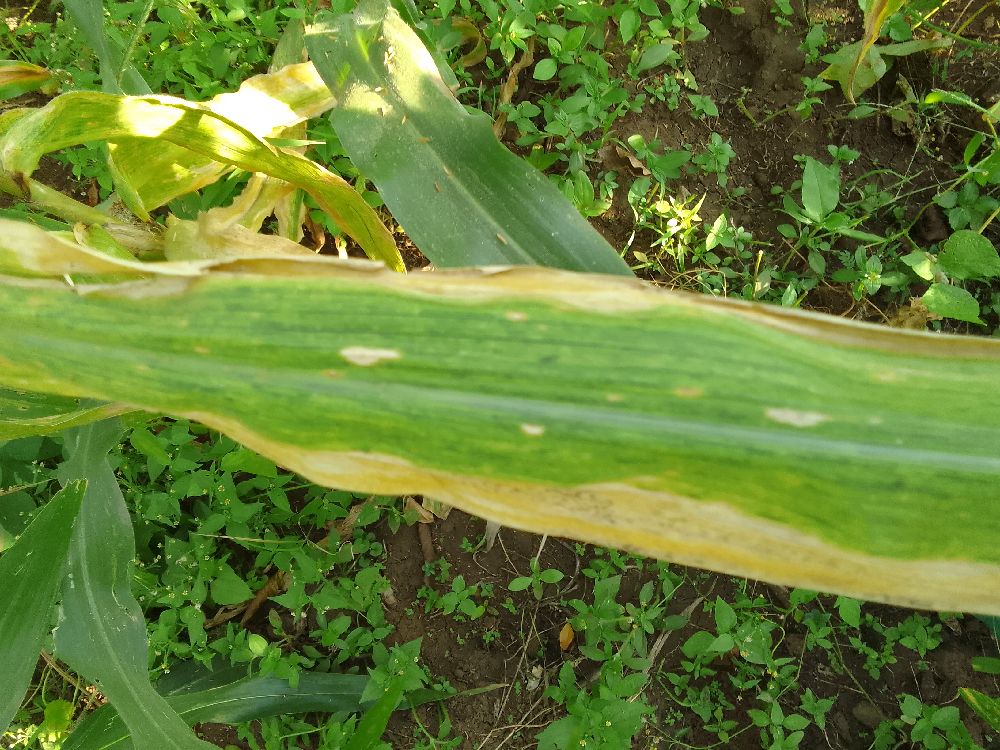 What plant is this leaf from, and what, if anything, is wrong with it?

maize, maize lethal necrosis
